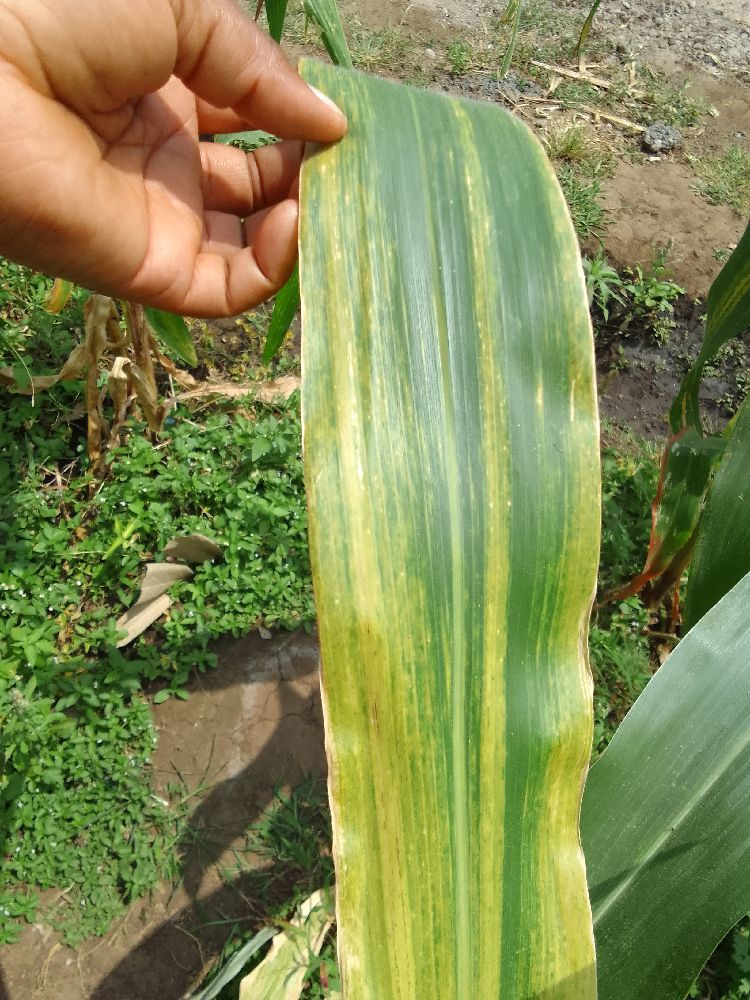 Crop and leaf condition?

maize, maize lethal necrosis
